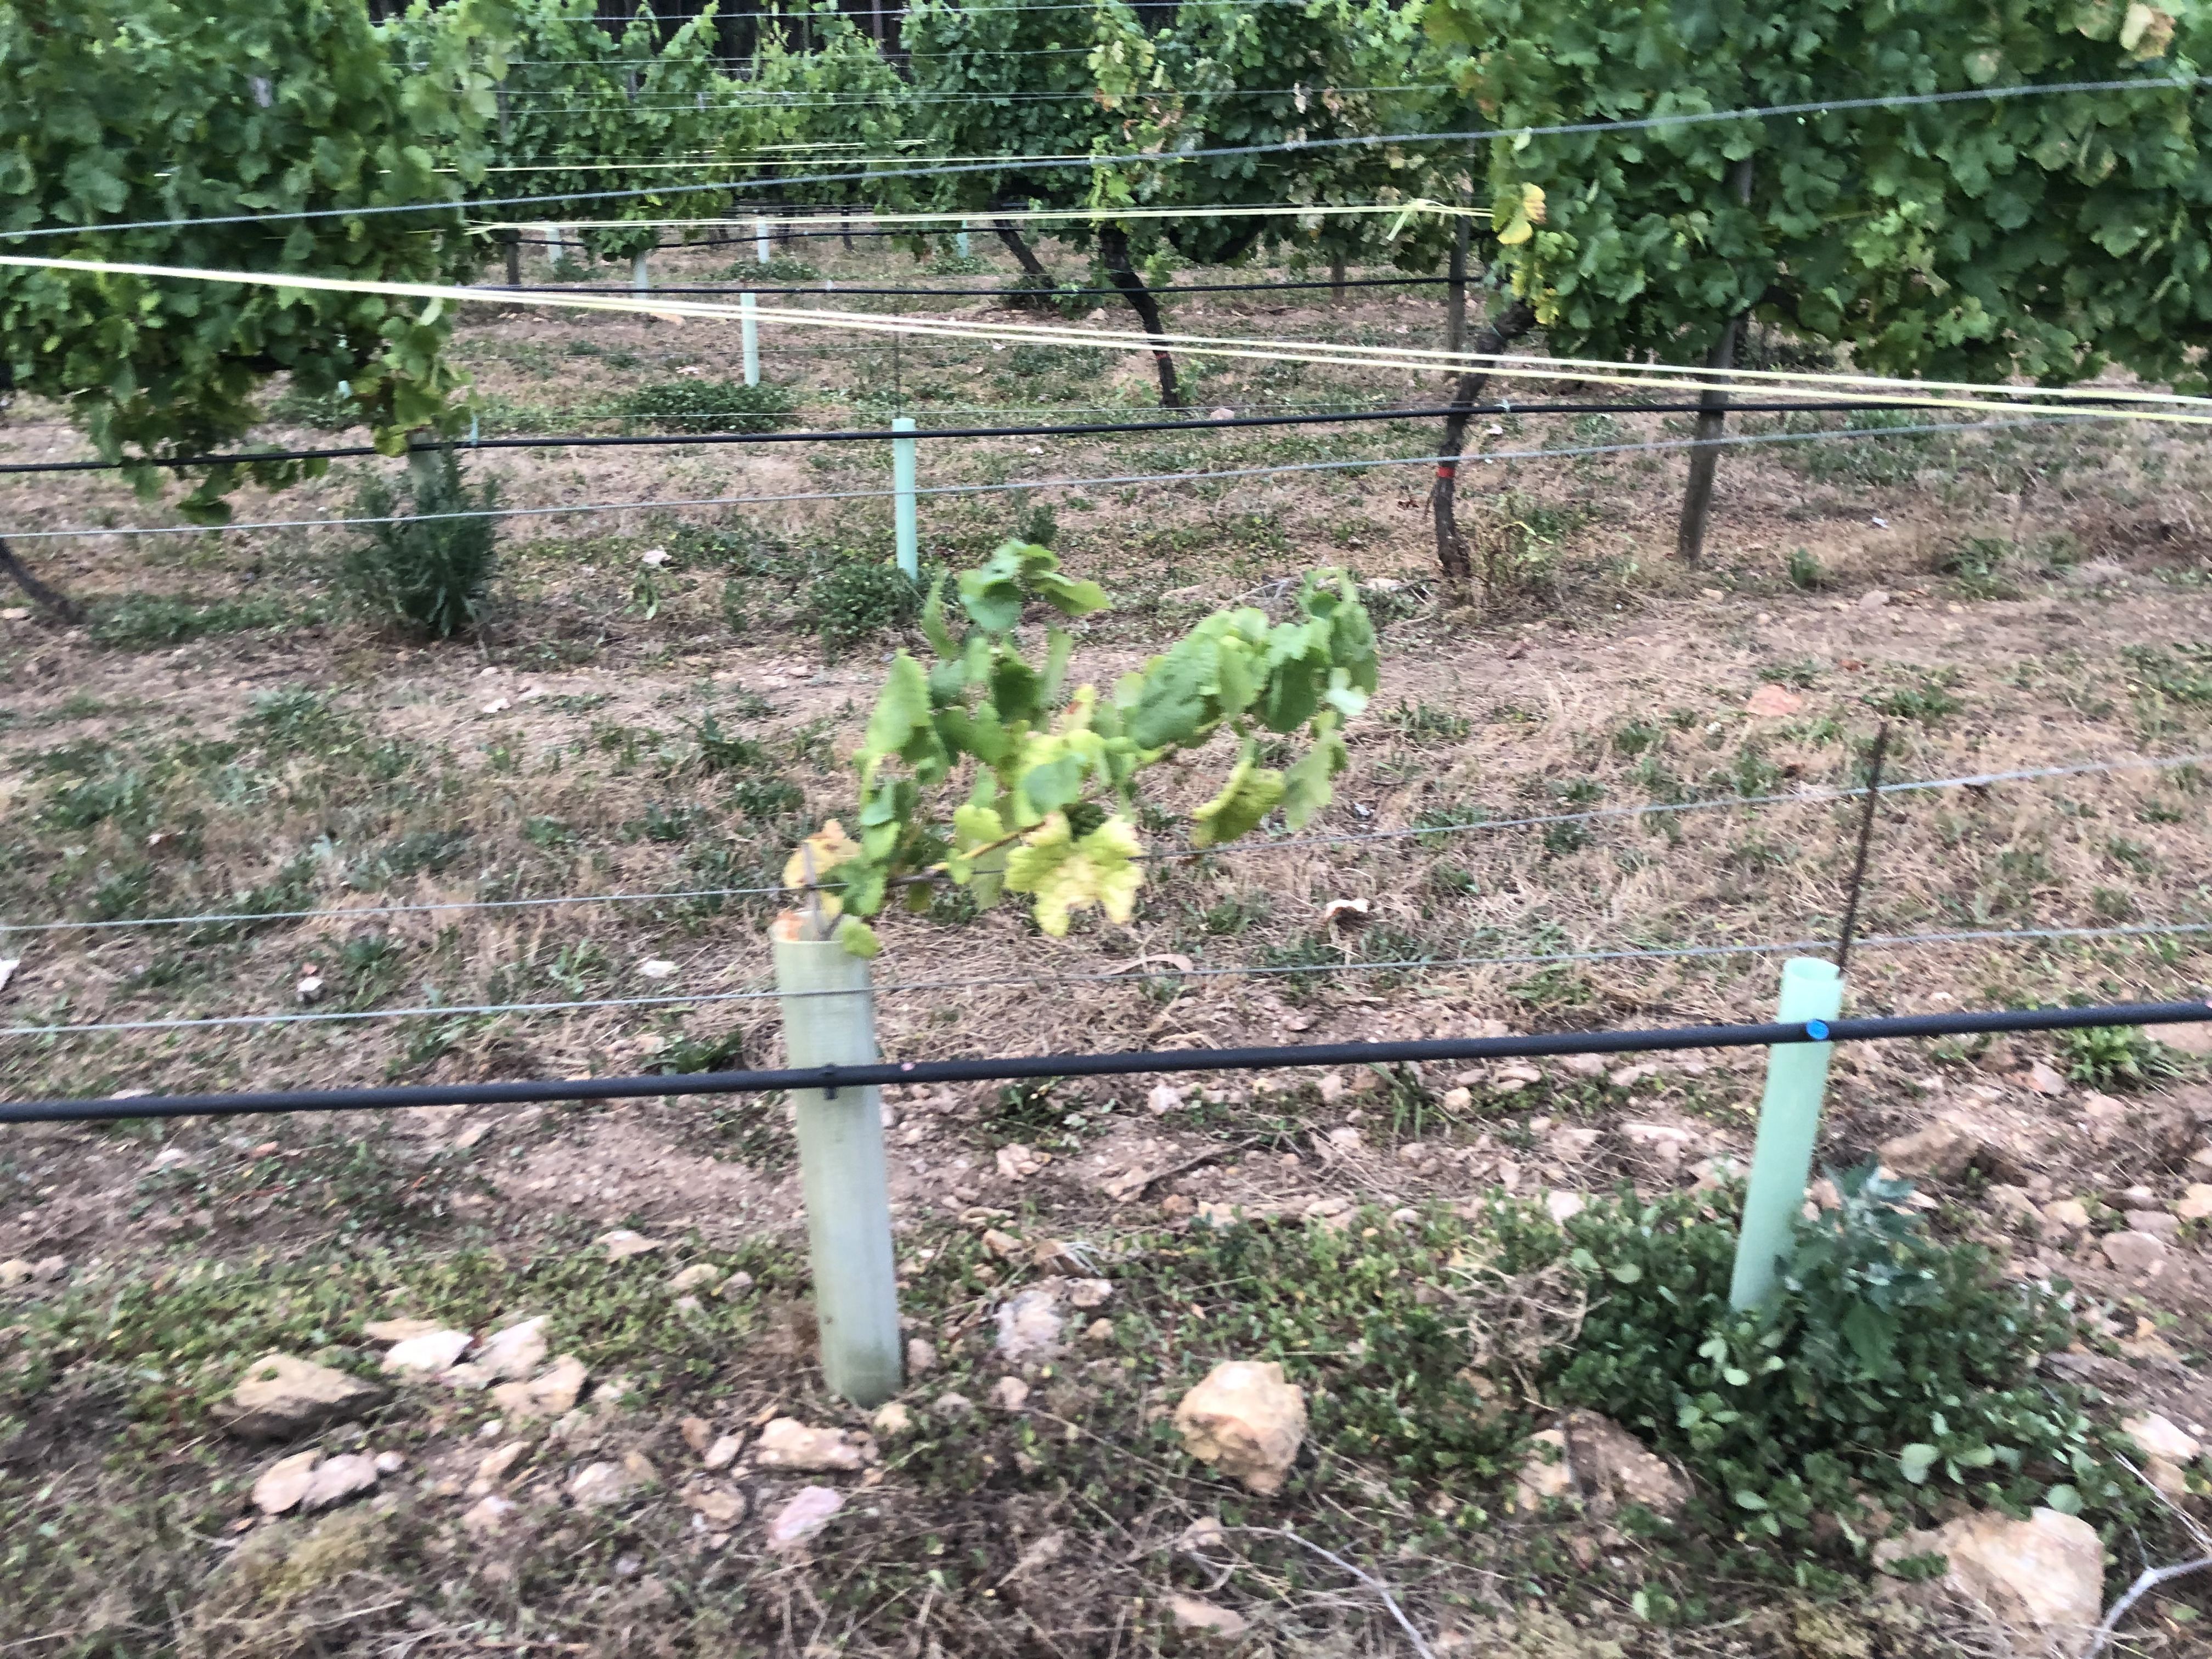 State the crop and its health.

grapevine, not affected by esca disease
